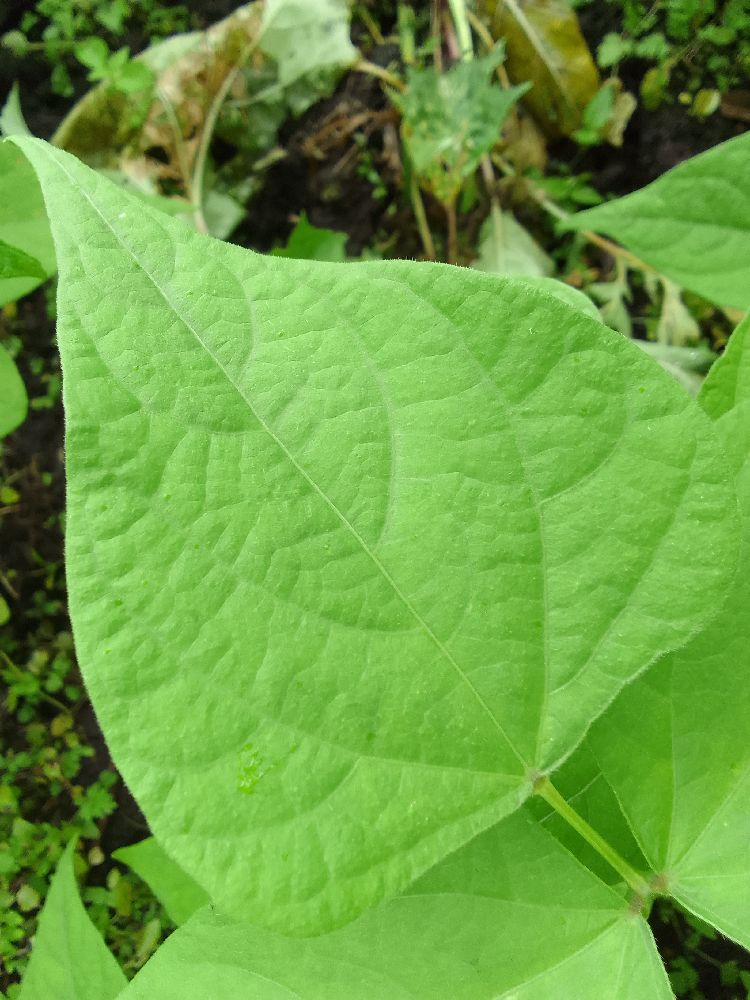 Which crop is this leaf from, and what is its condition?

common bean, healthy
